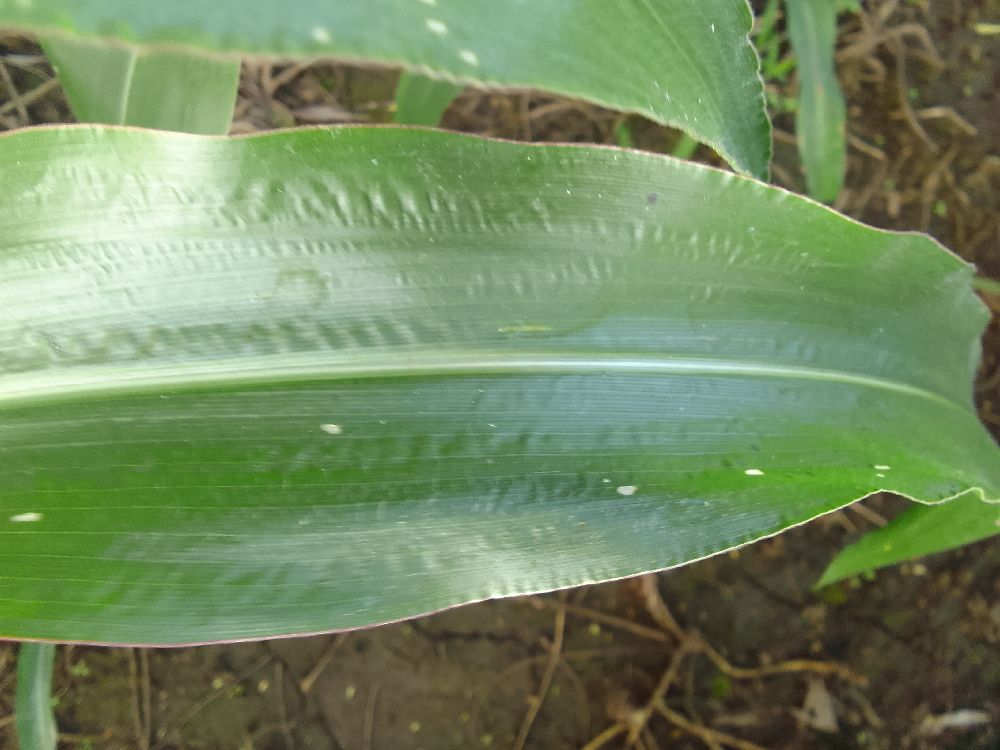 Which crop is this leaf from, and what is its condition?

maize, healthy
